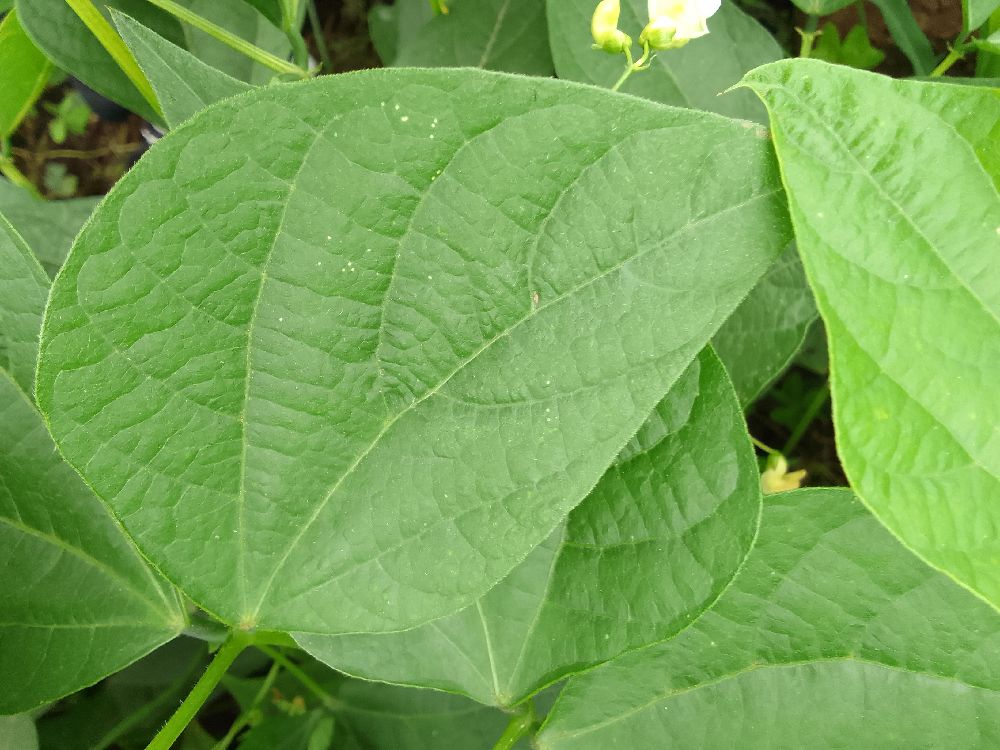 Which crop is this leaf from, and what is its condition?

common bean, healthy
